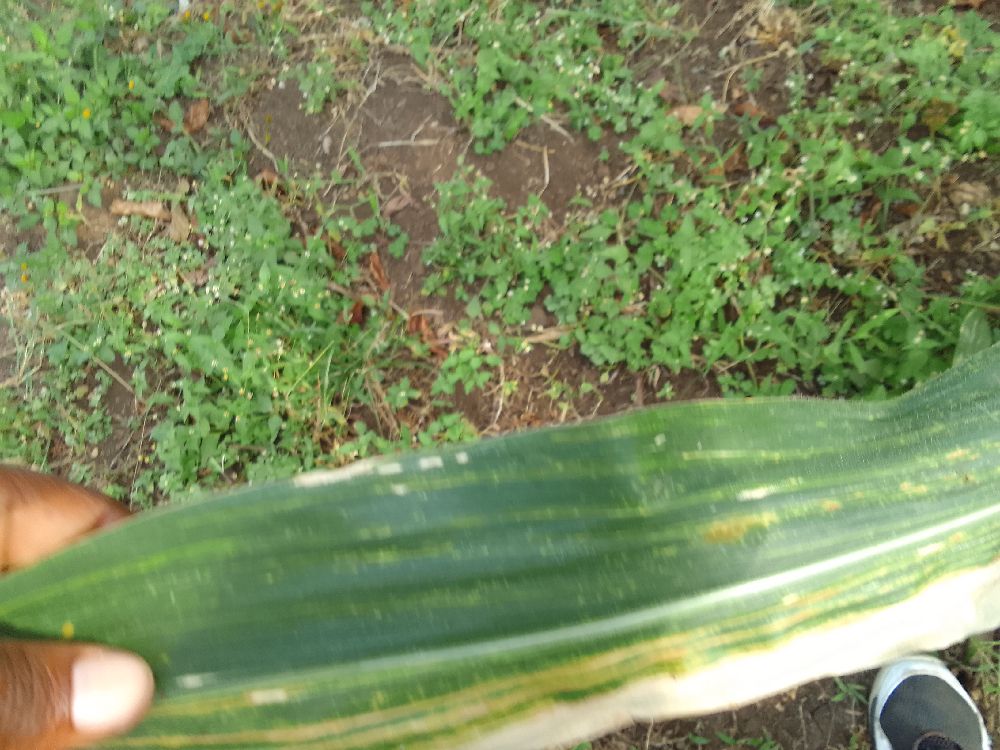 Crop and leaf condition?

maize, maize lethal necrosis
